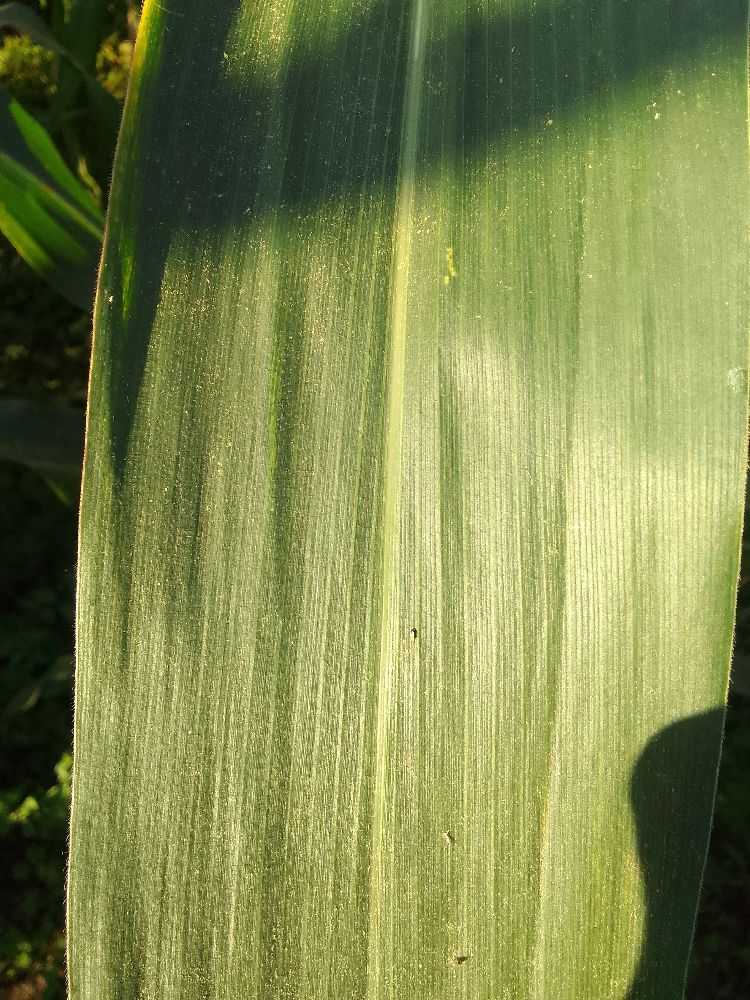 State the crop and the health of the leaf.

maize, healthy
